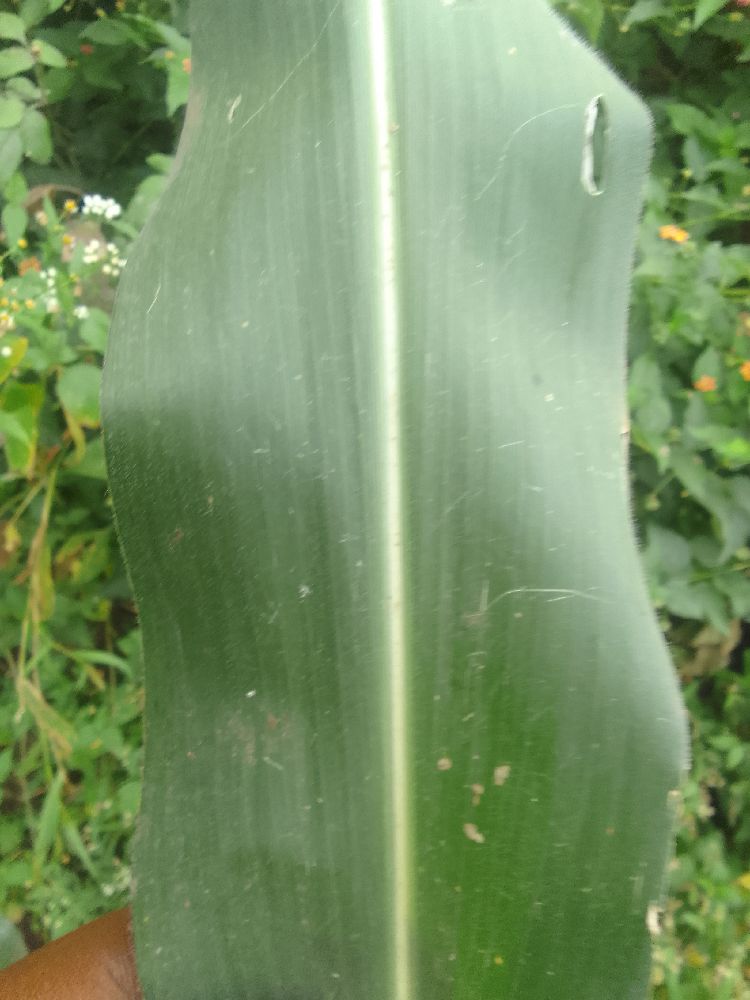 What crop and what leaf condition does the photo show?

maize, healthy
